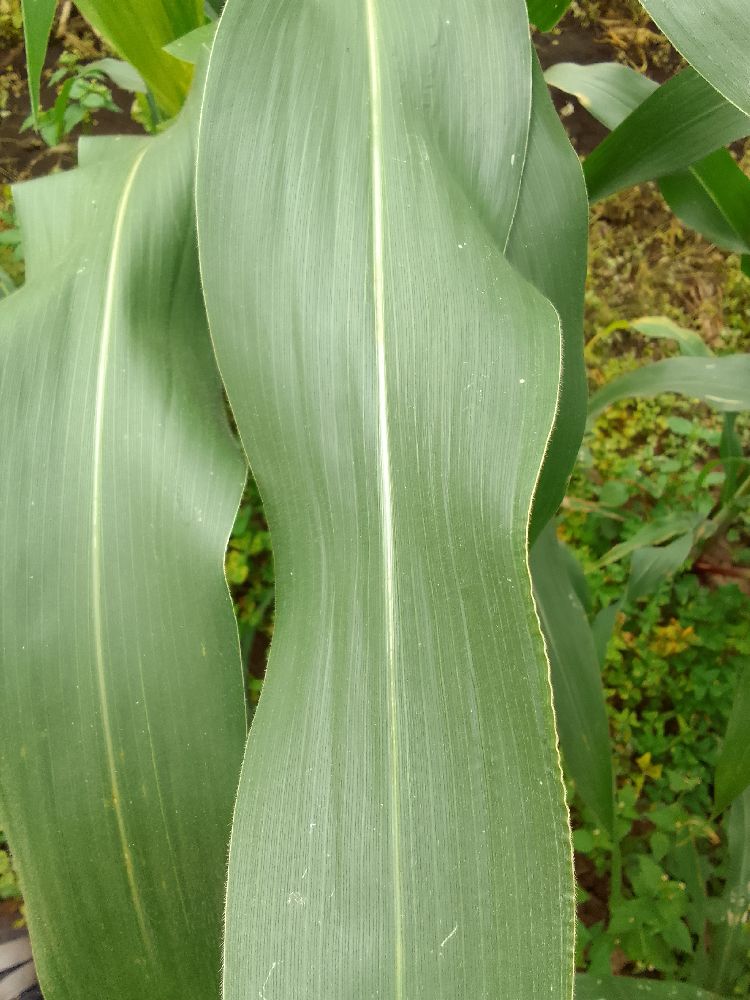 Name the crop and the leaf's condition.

maize, healthy
